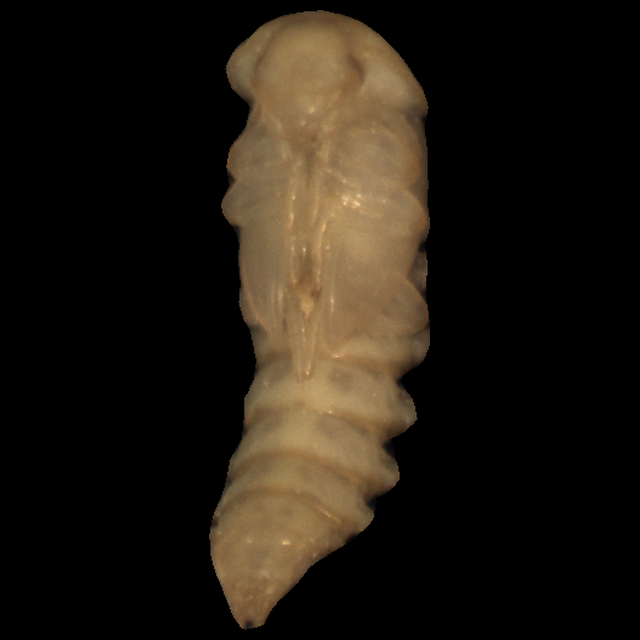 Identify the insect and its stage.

mealworm pupa
